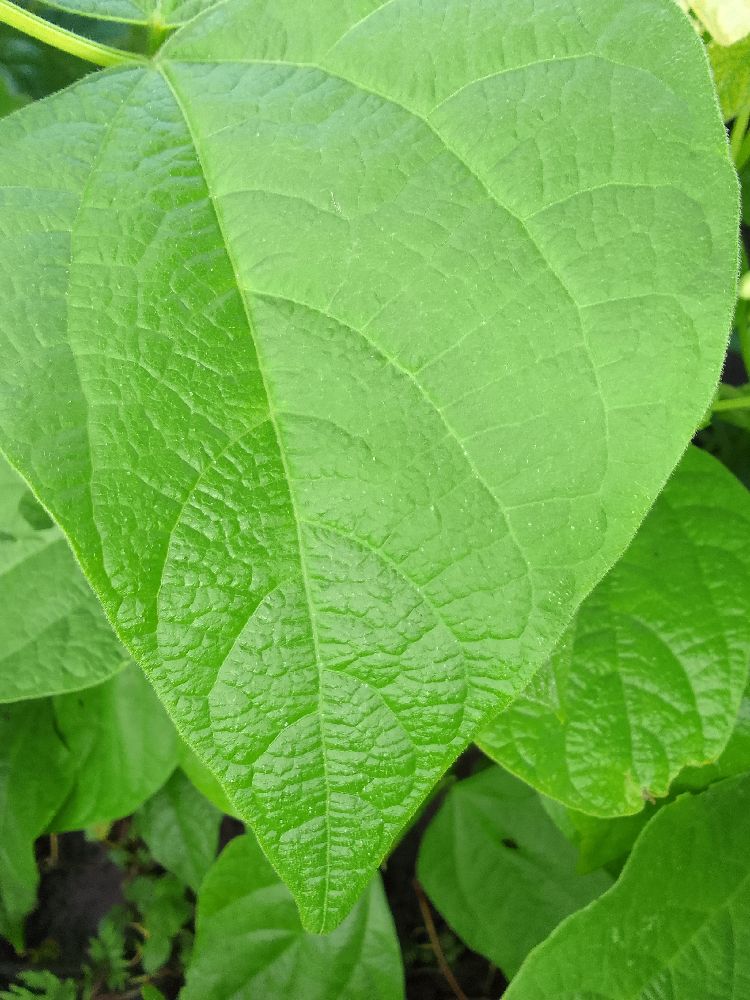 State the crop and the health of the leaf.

common bean, healthy
